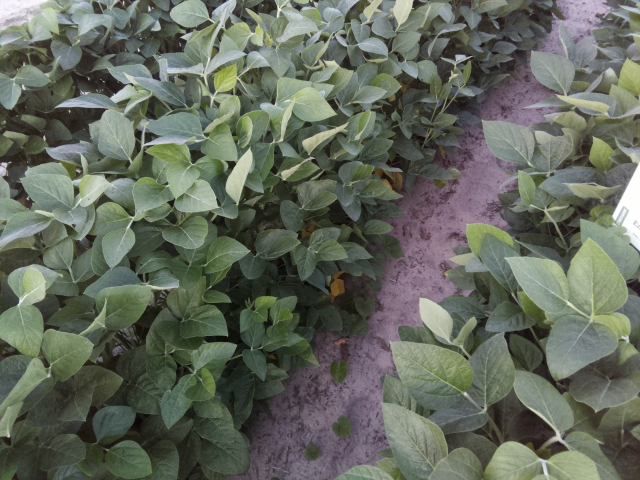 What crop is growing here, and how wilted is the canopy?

soybean, leaves with no wilting
